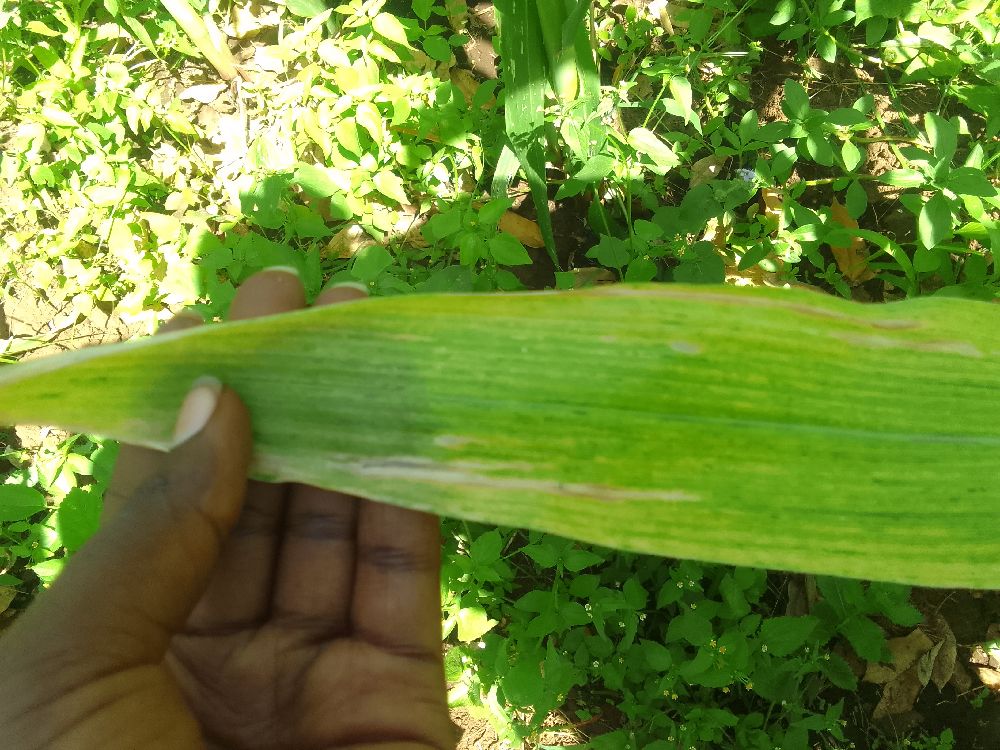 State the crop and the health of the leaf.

maize, maize lethal necrosis
